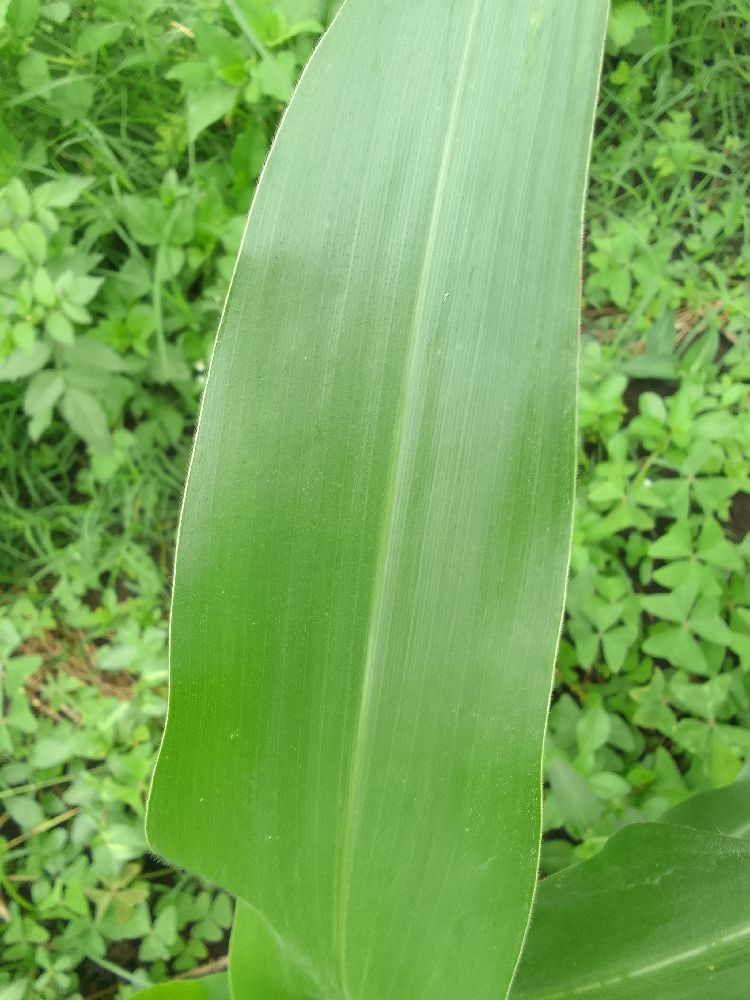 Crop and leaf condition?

maize, healthy
